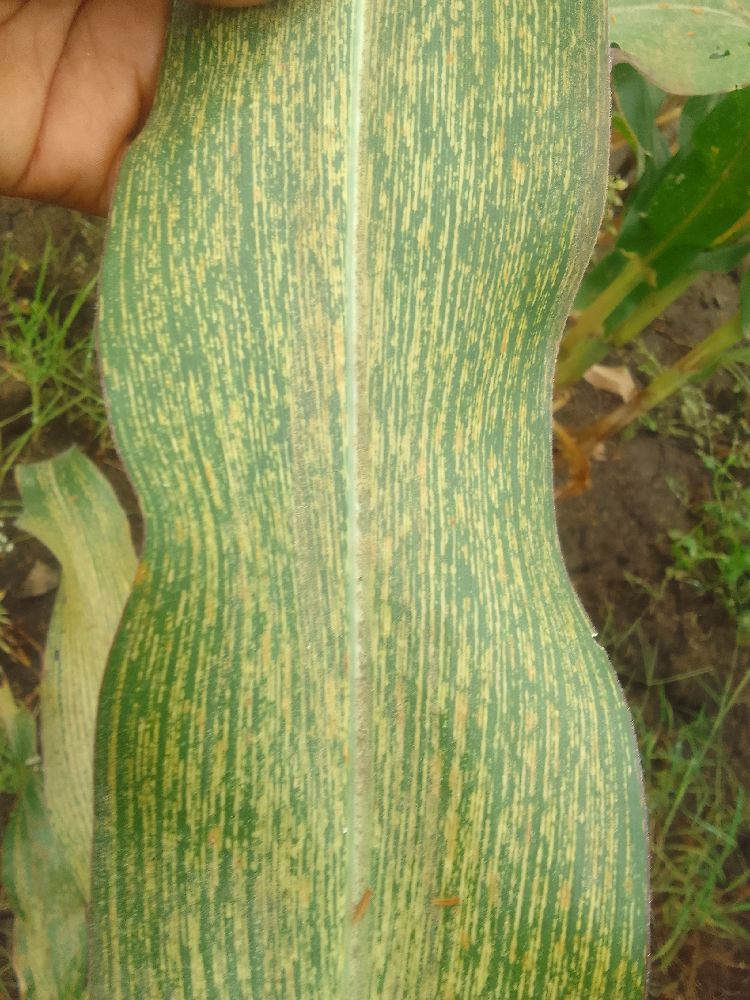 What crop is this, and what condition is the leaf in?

maize, maize streak virus
